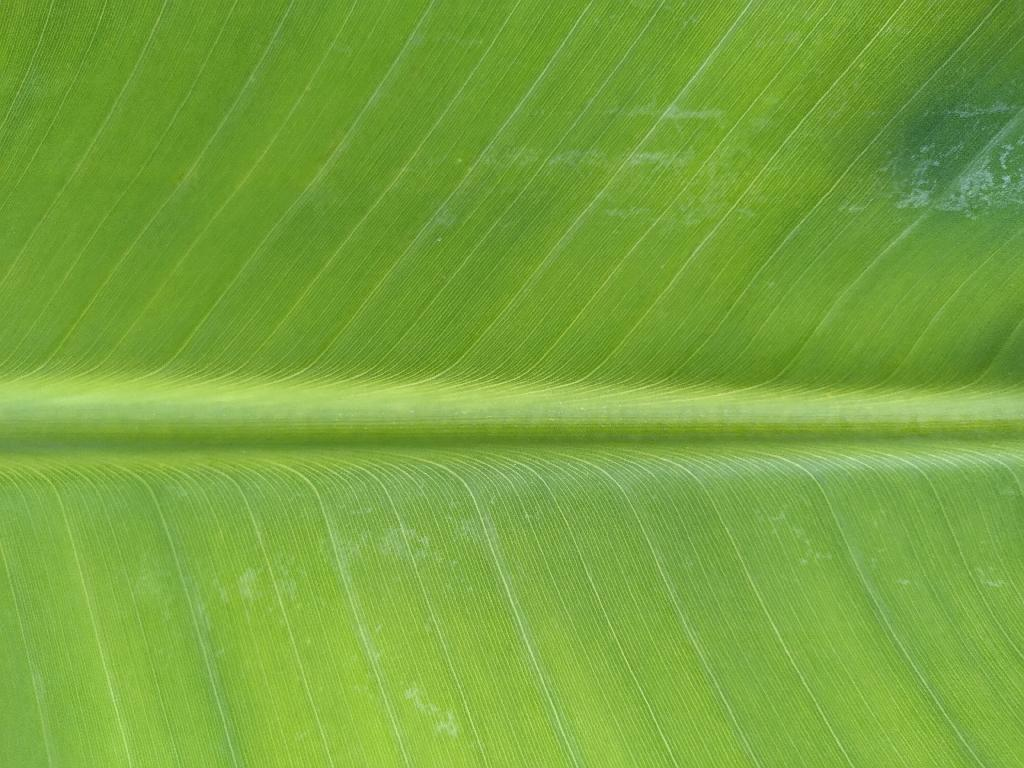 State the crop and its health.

banana, healthy
